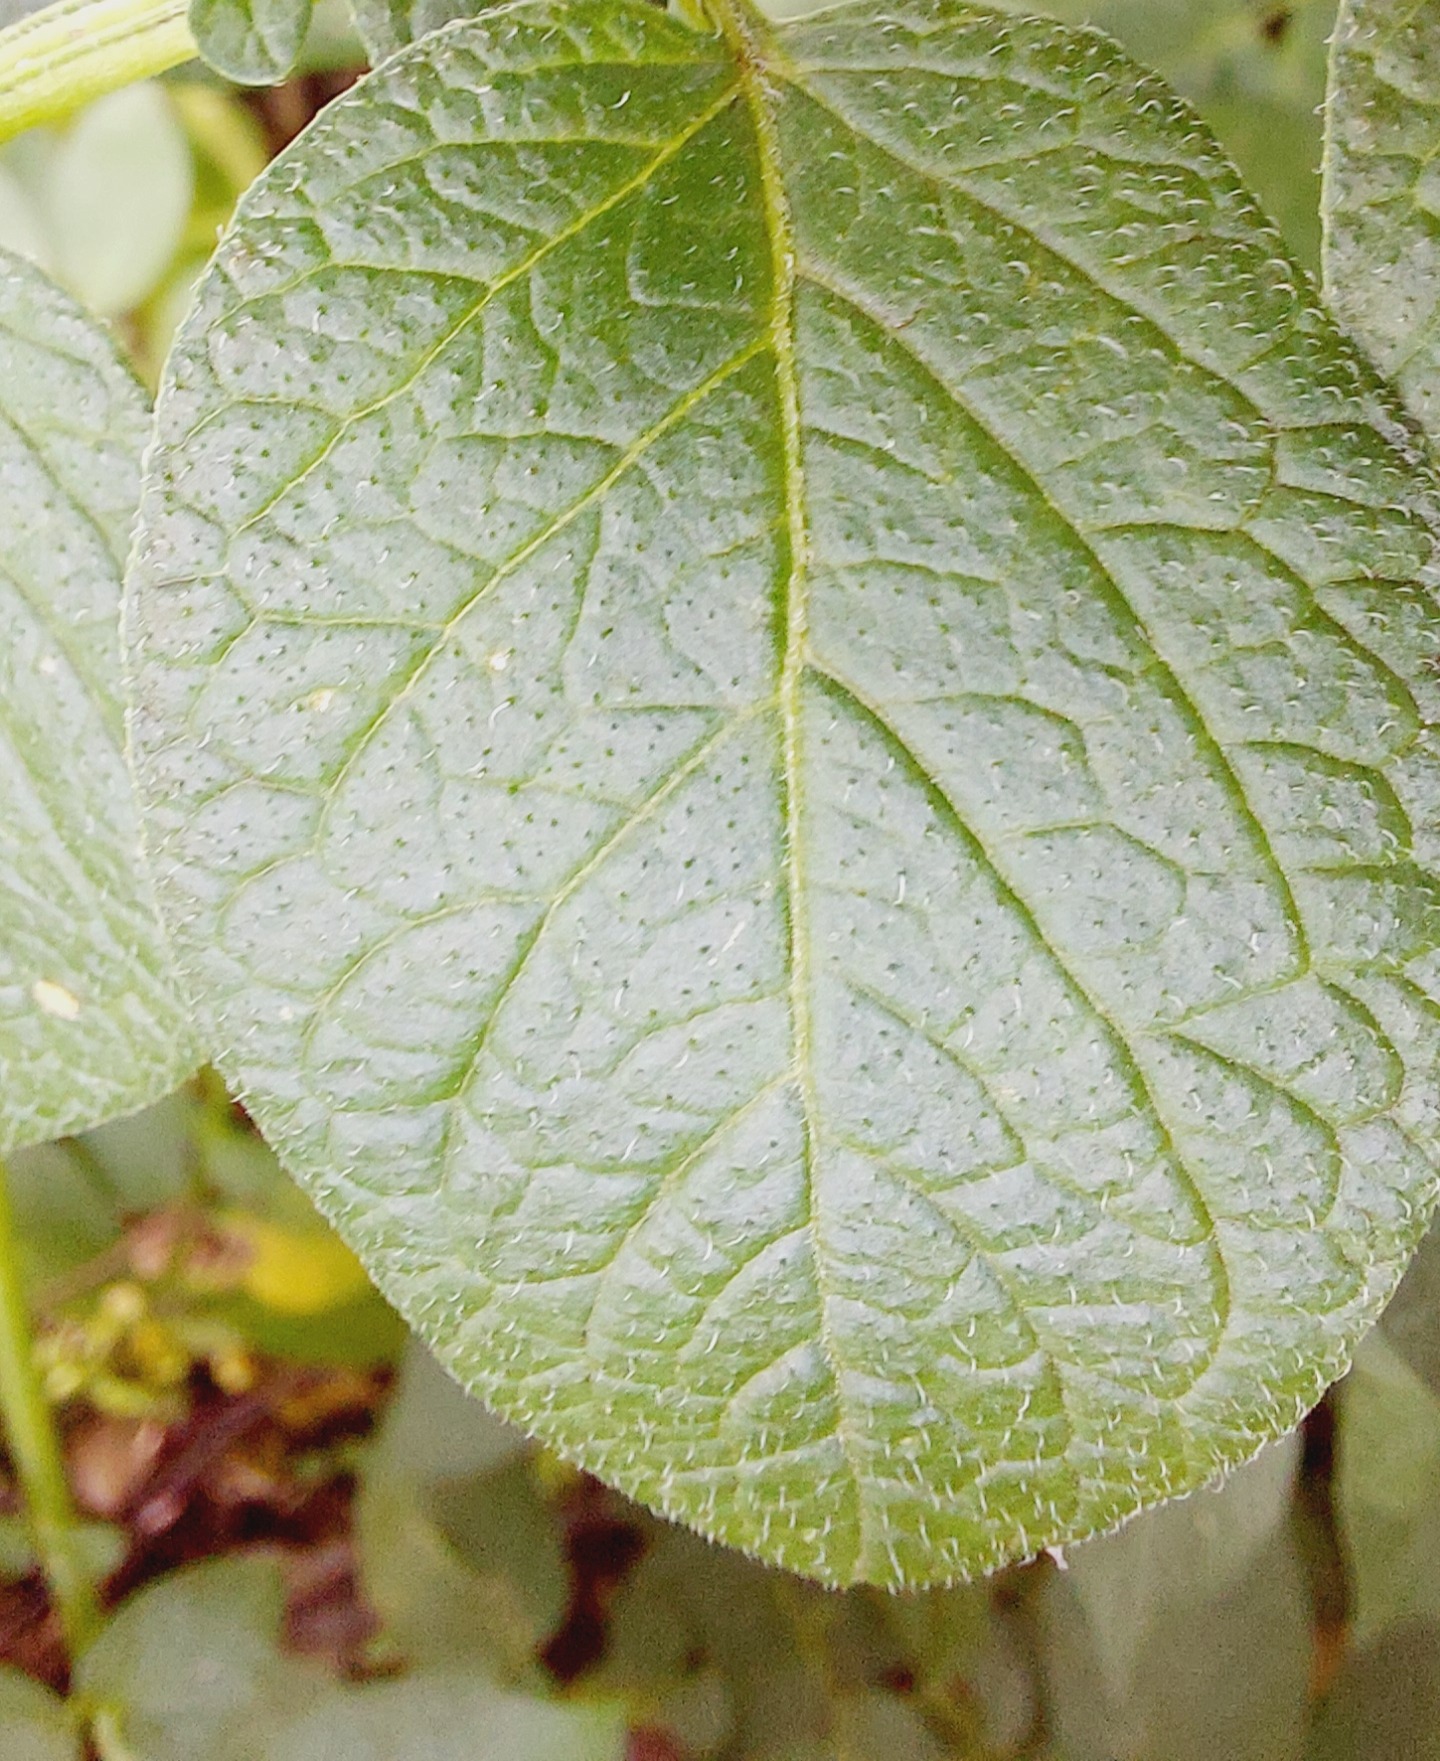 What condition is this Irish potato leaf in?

healthy
